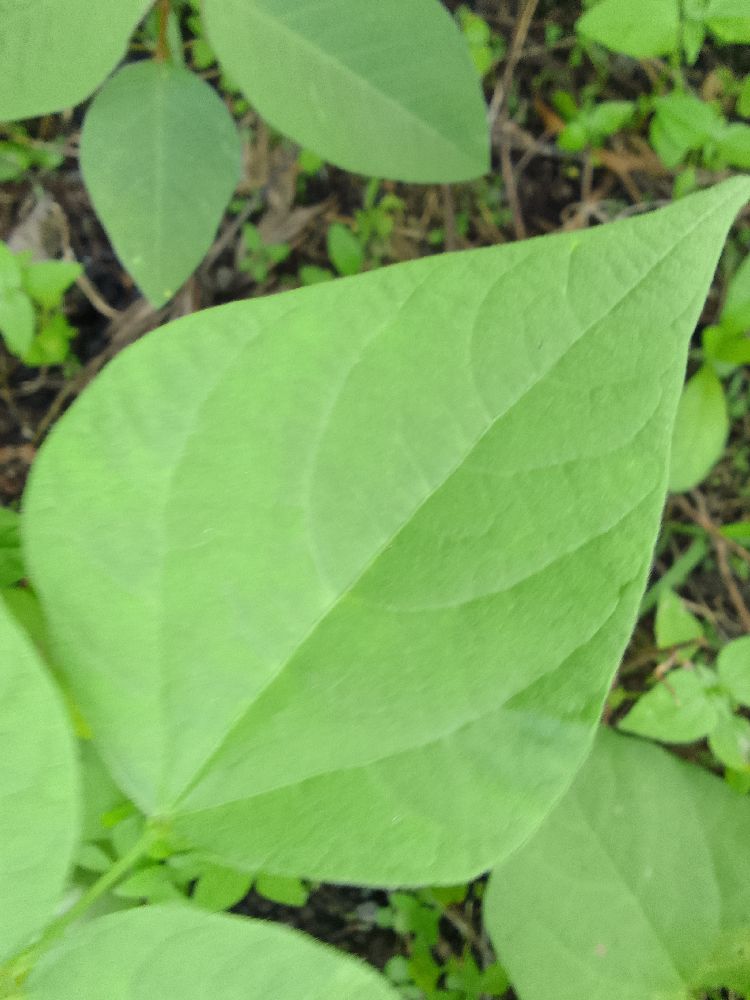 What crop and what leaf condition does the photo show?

common bean, healthy
